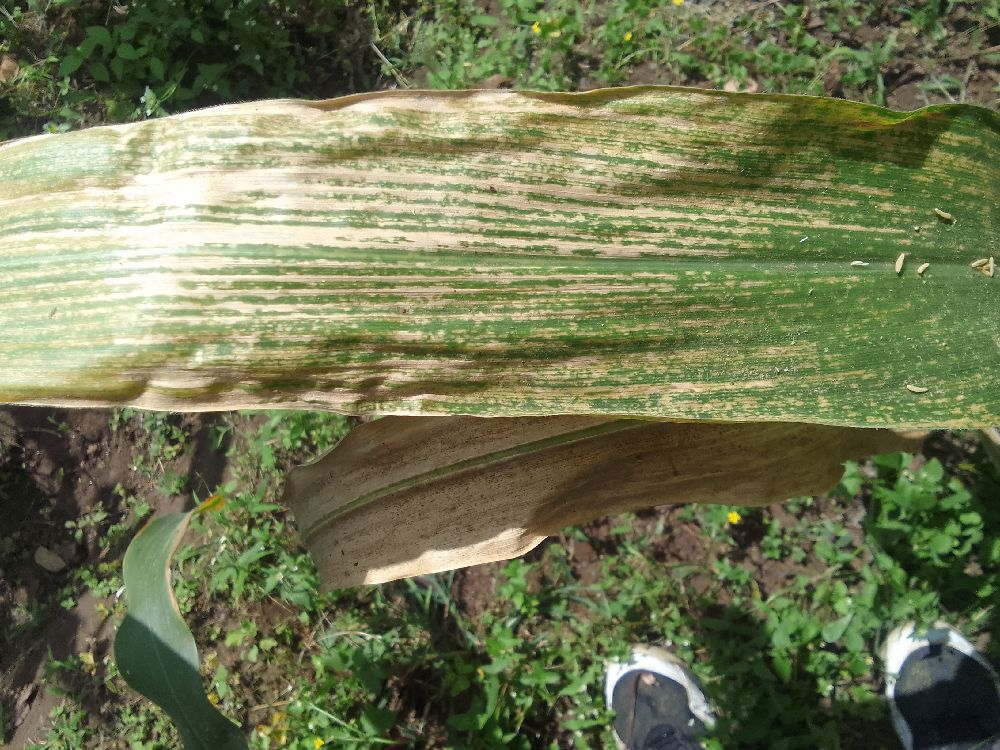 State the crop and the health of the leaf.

maize, maize lethal necrosis
